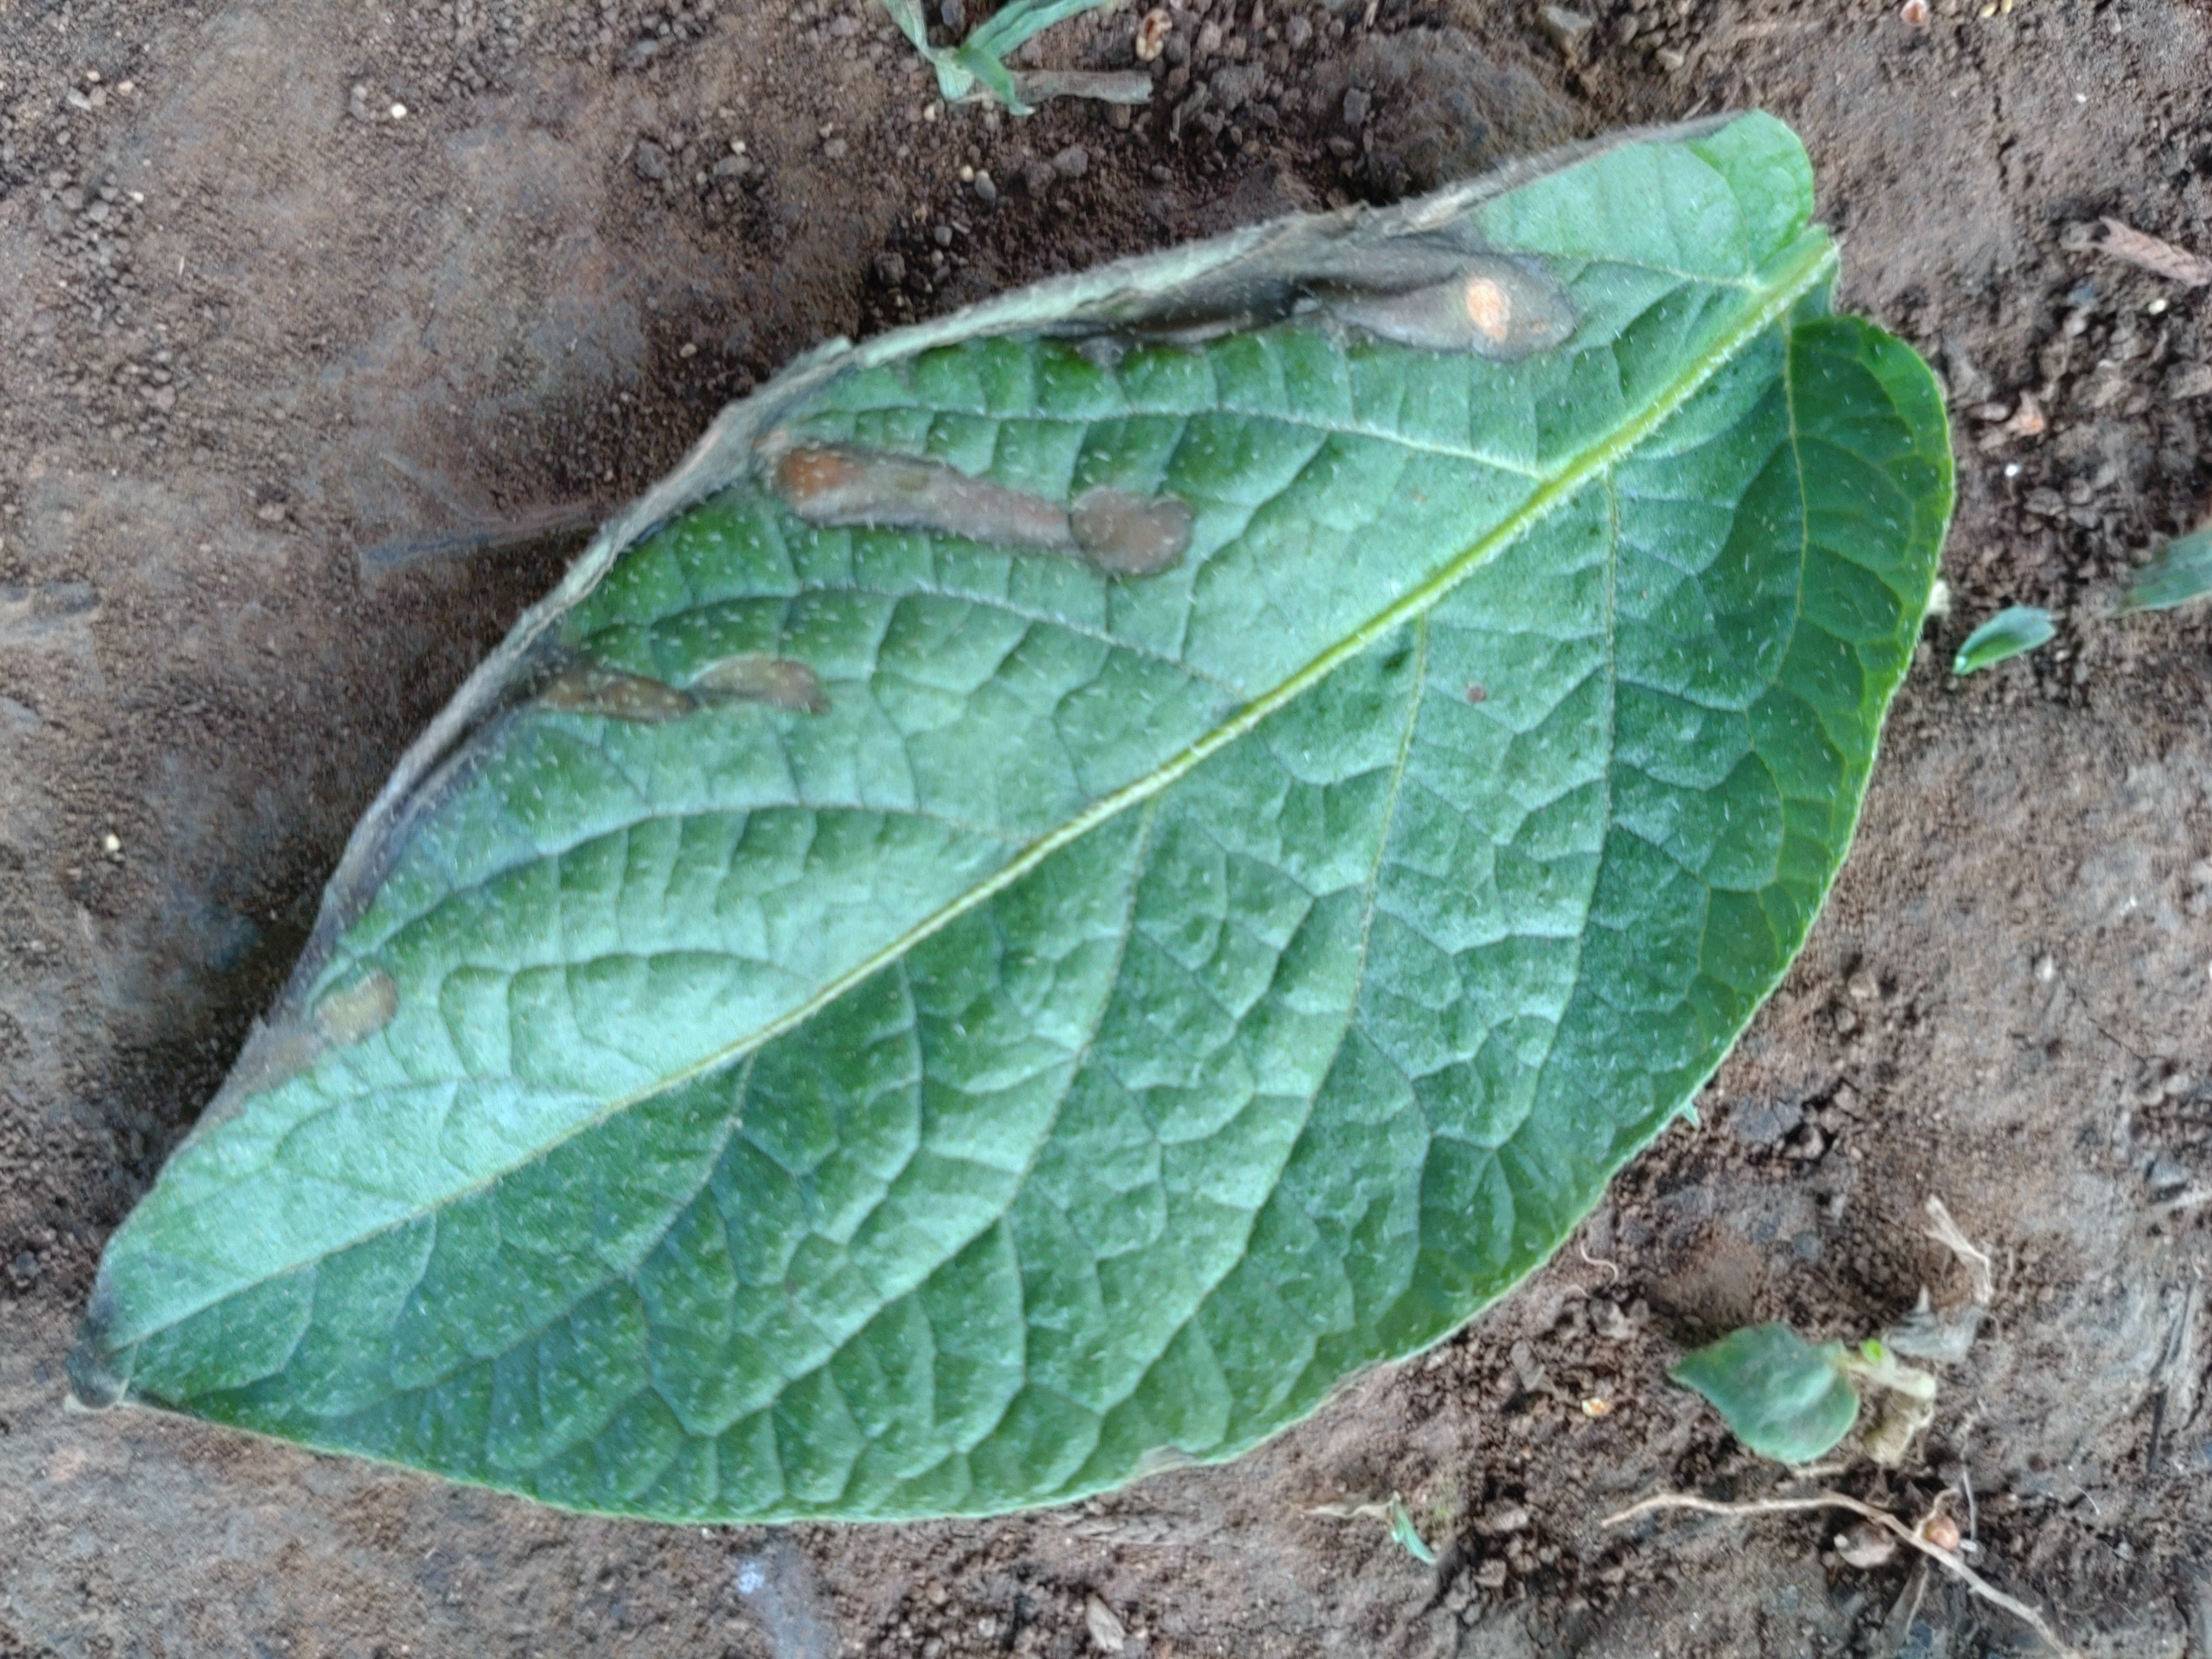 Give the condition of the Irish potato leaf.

early blight
